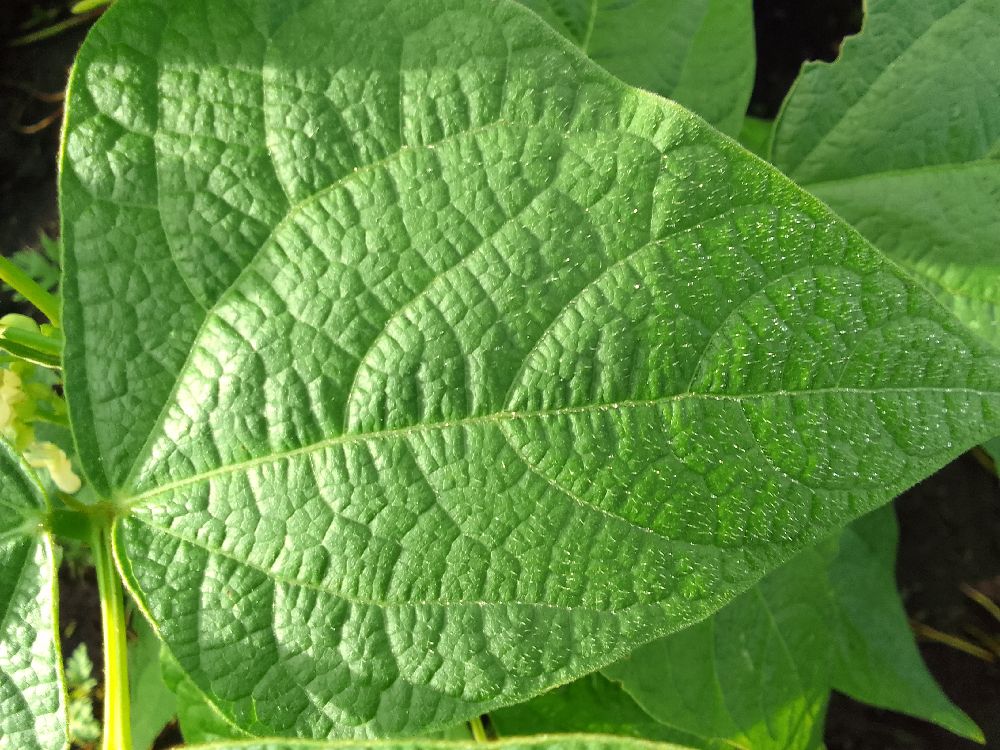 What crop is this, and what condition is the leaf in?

common bean, healthy
